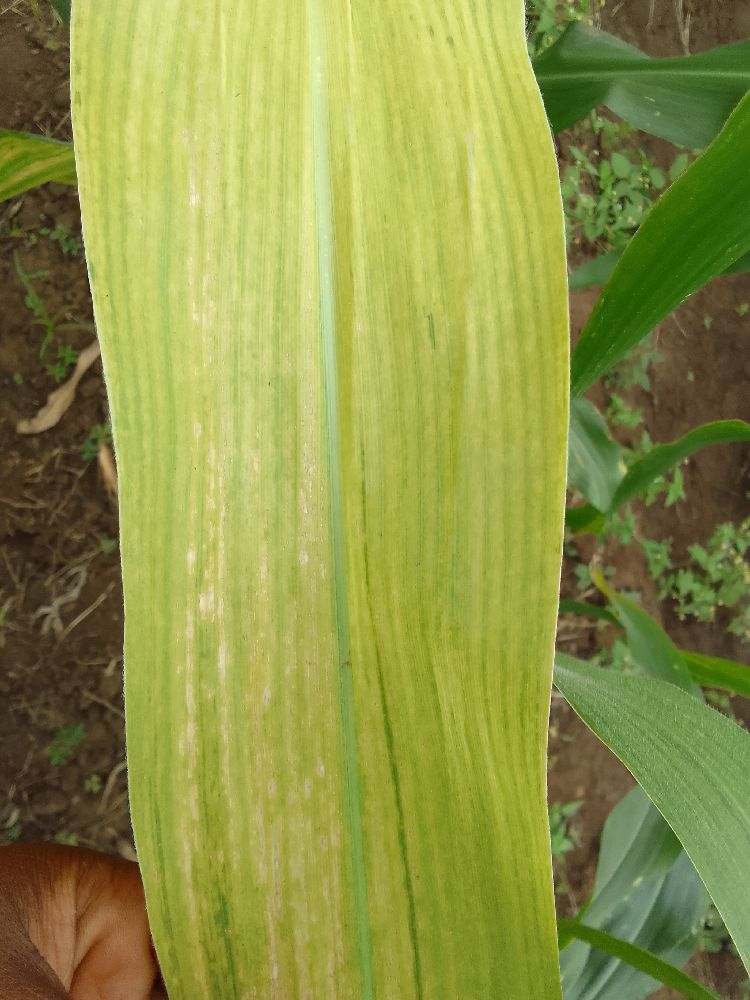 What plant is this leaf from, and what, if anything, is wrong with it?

maize, maize lethal necrosis
